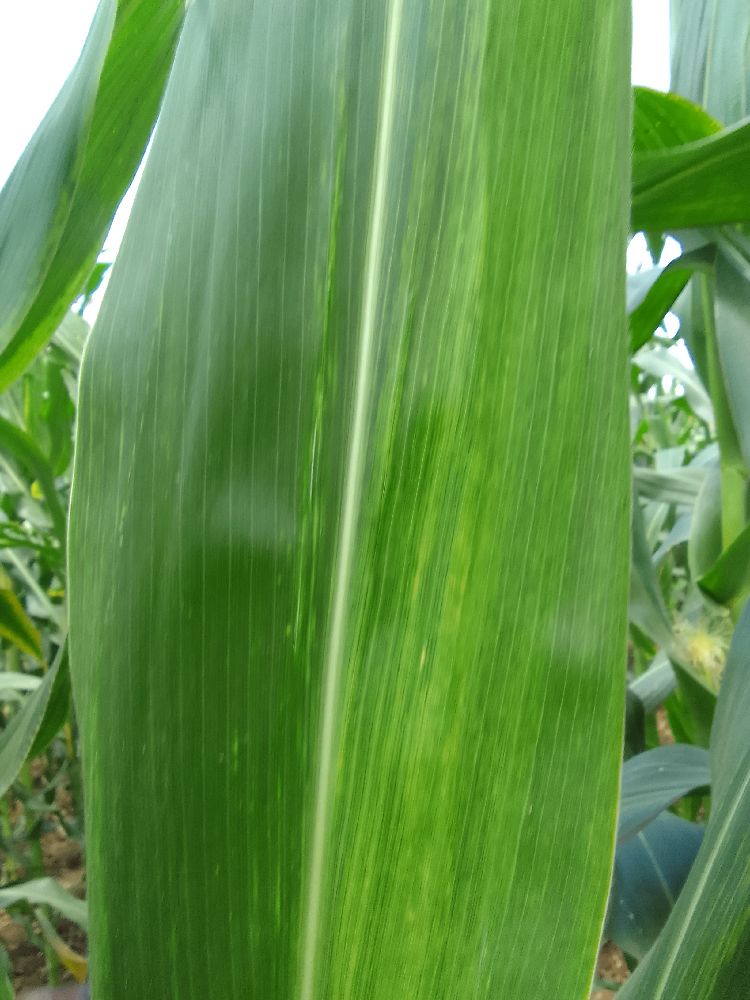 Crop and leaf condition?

maize, maize lethal necrosis
